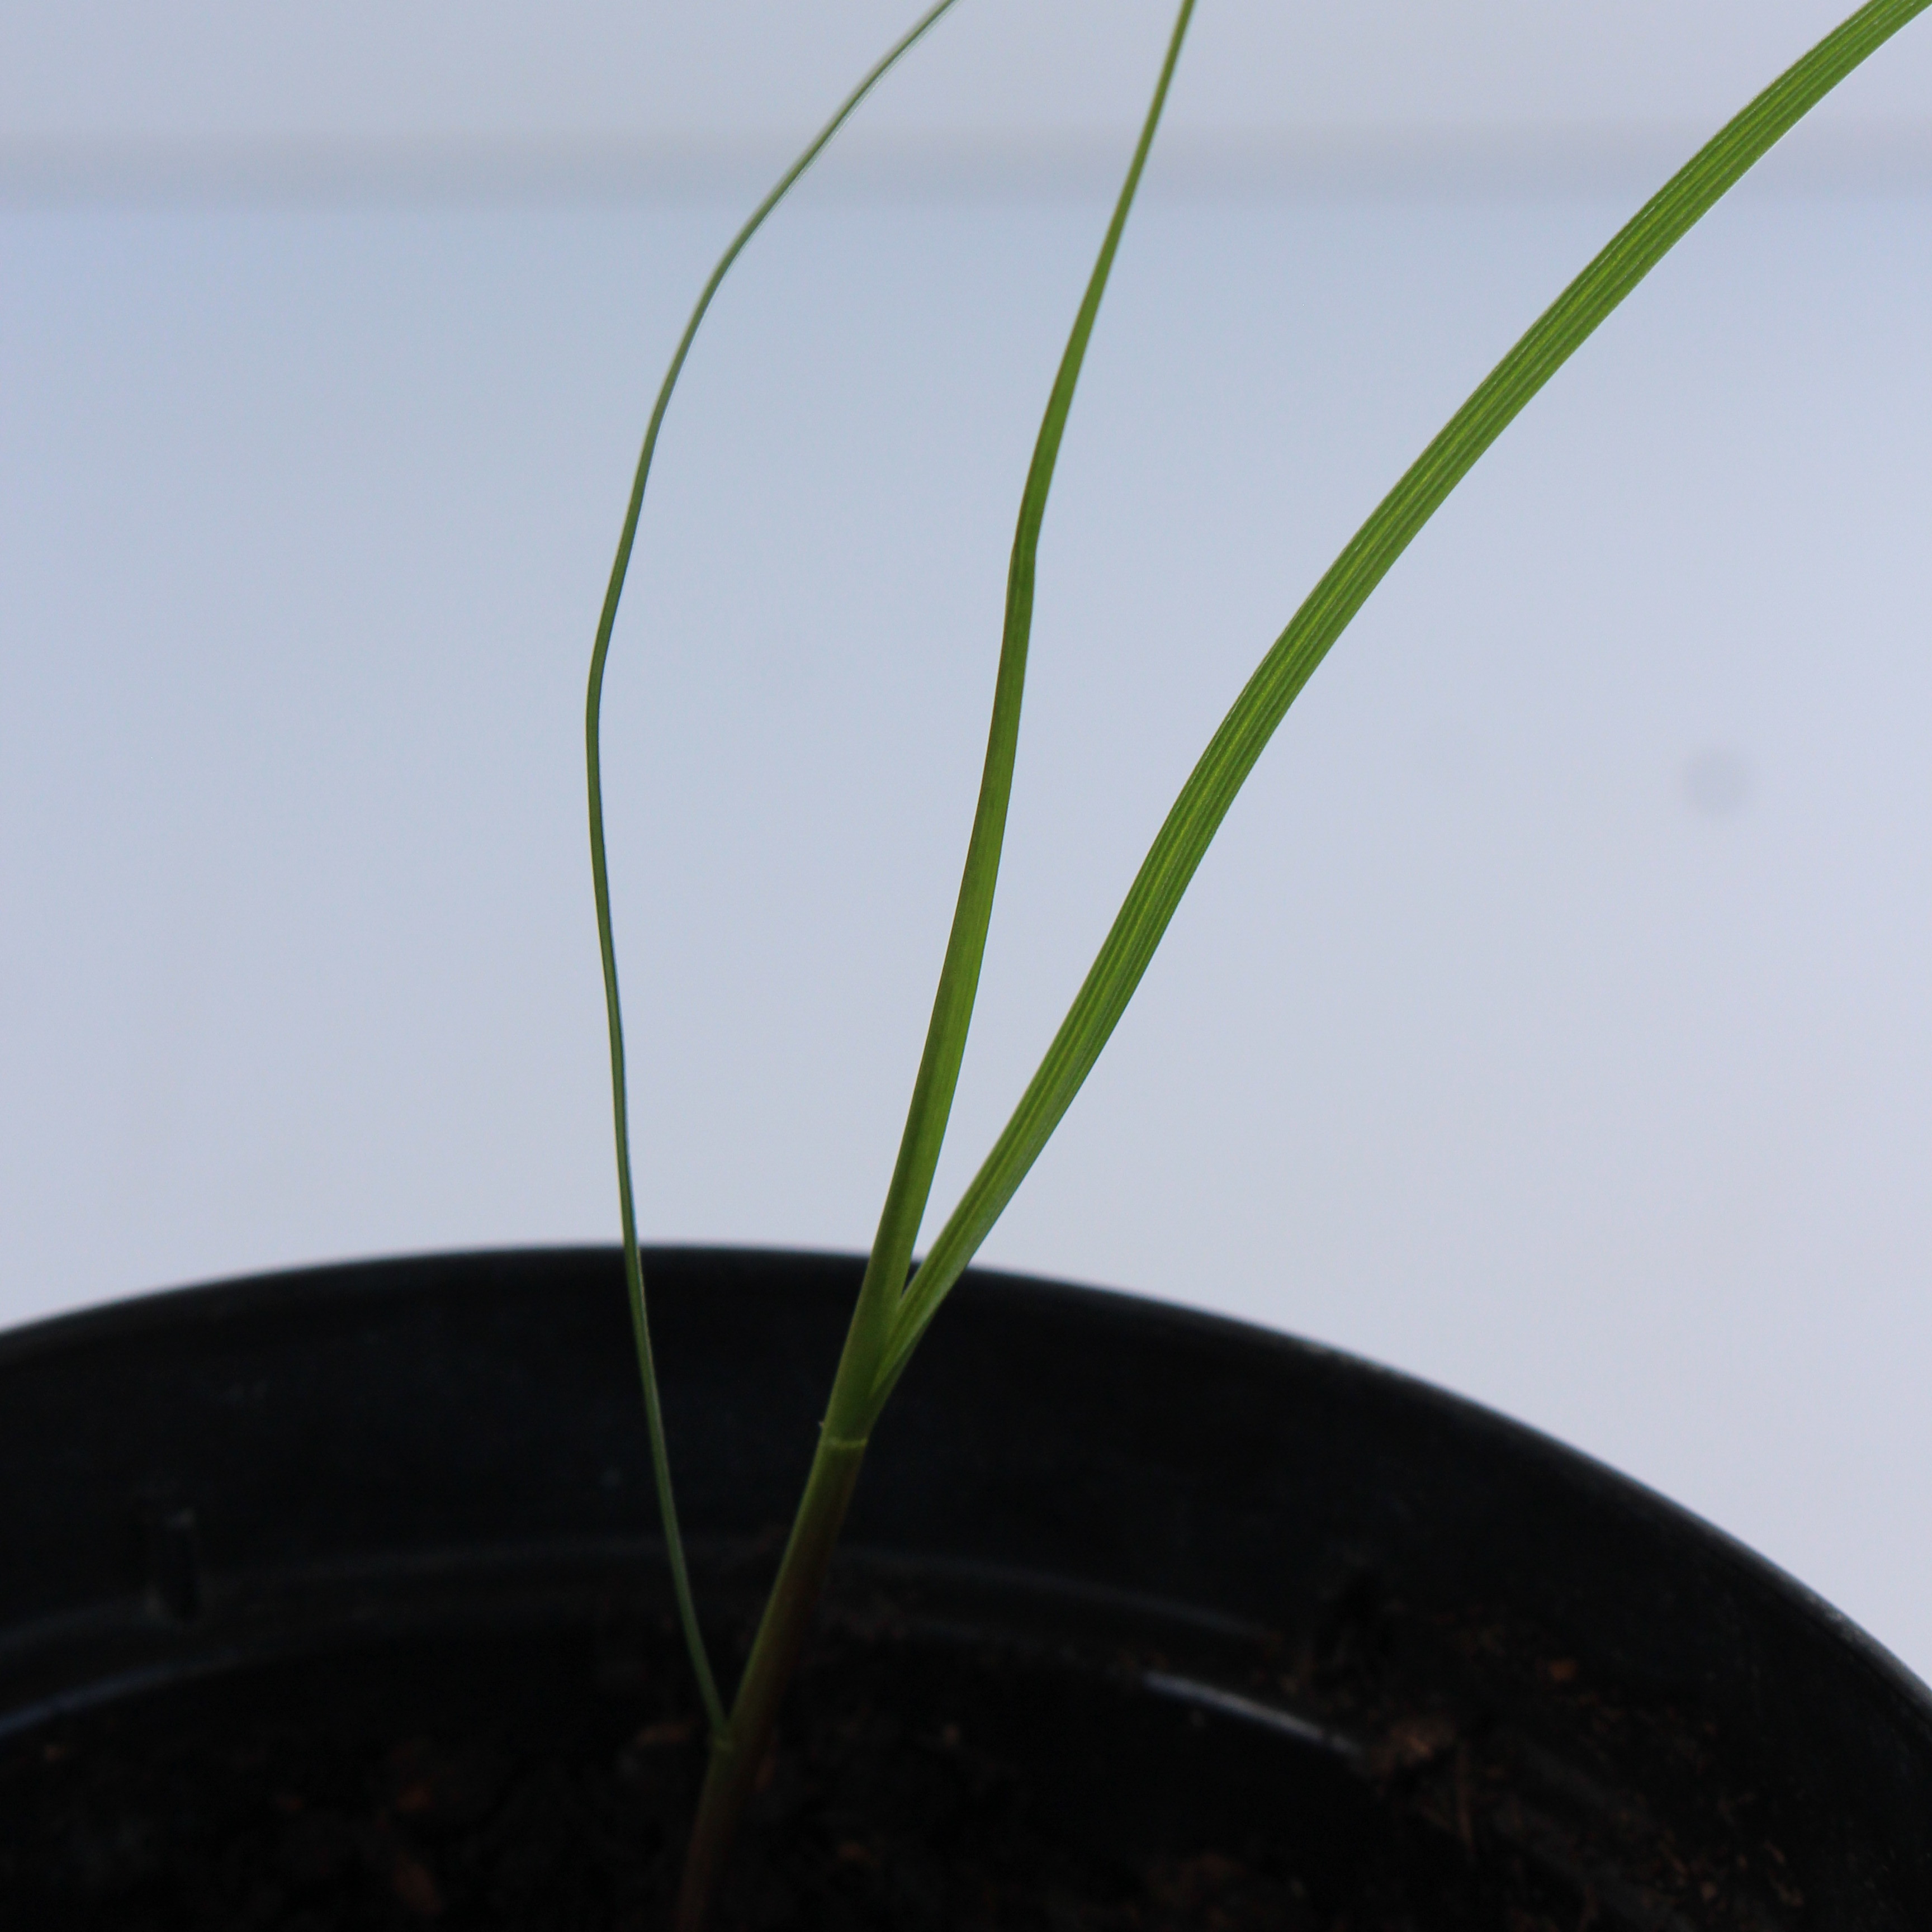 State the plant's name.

Lolium multiflorum
